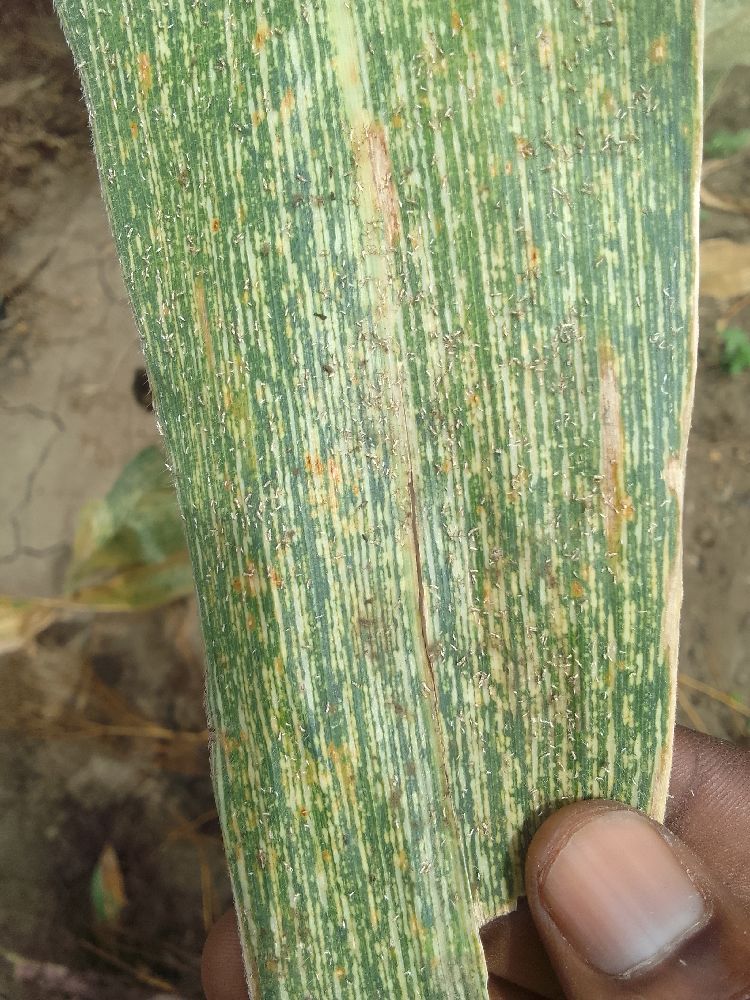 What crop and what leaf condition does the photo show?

maize, maize streak virus
